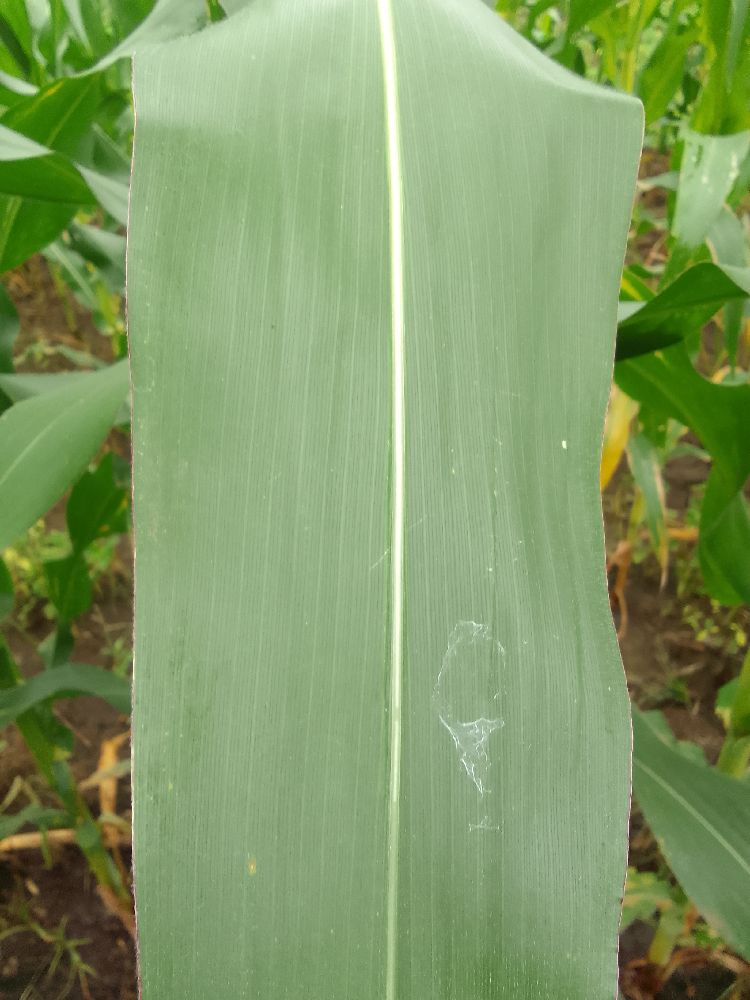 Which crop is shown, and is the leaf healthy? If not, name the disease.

maize, healthy
